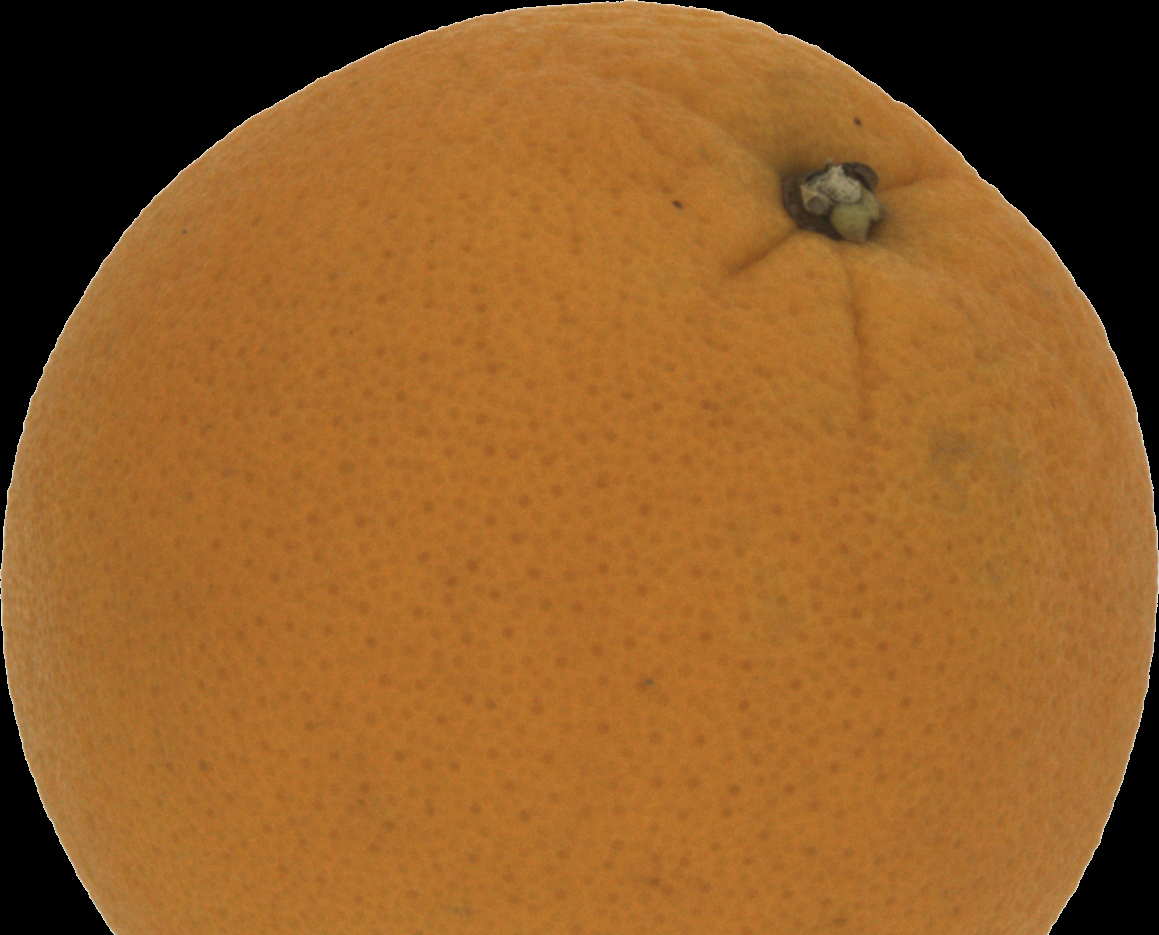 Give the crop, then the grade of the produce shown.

orange, good
